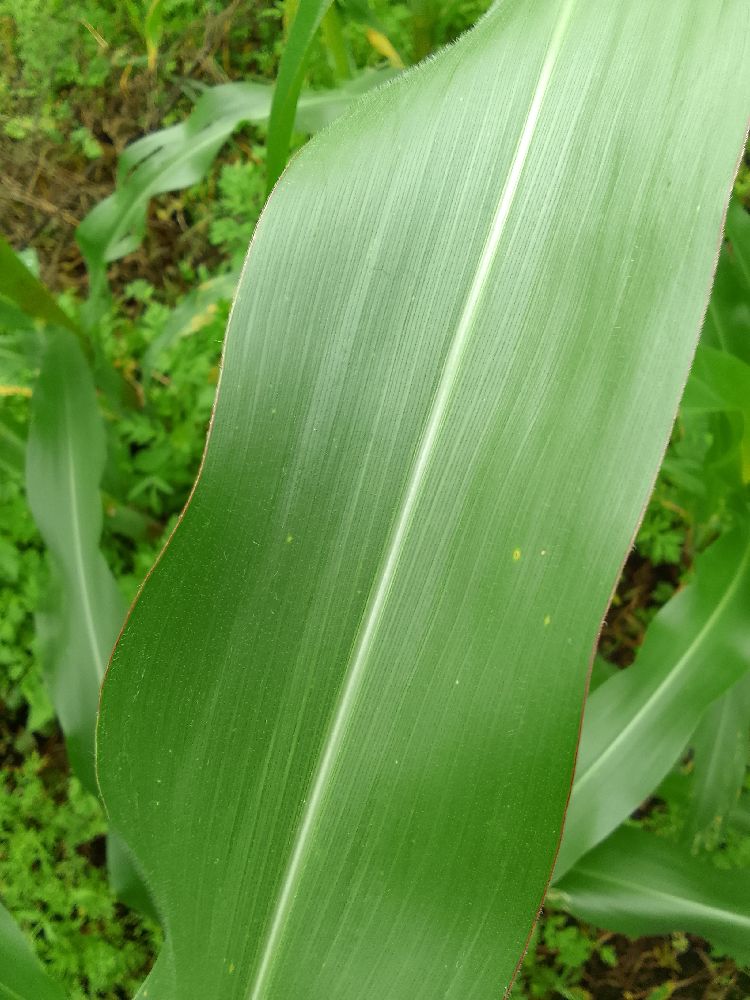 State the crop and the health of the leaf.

maize, healthy
